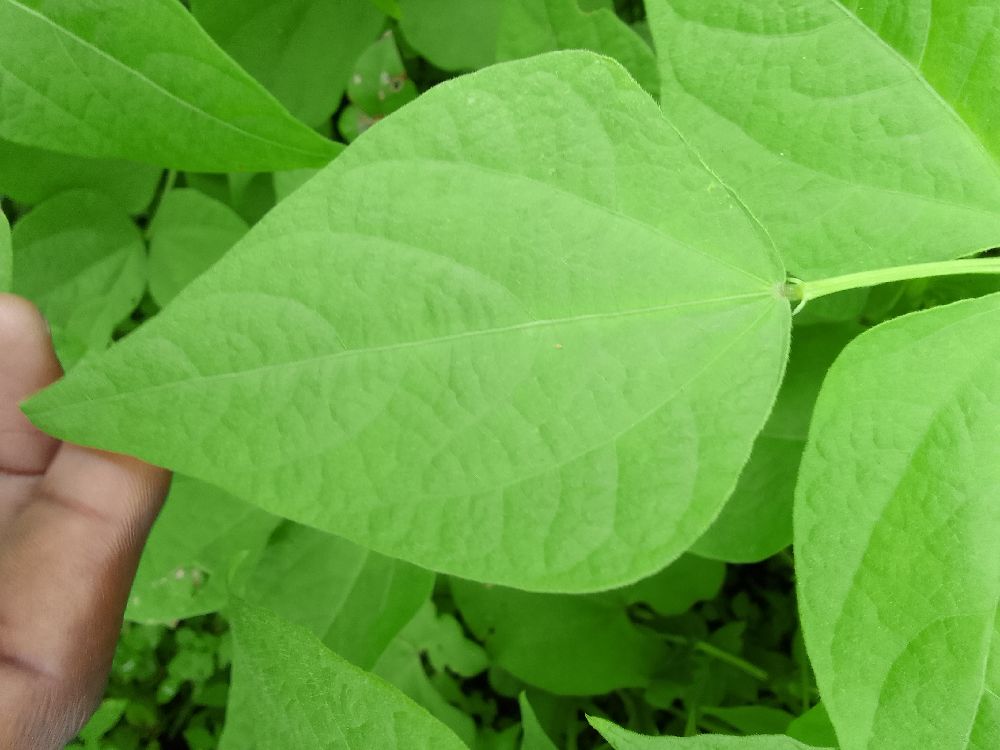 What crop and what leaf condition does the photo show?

common bean, healthy
